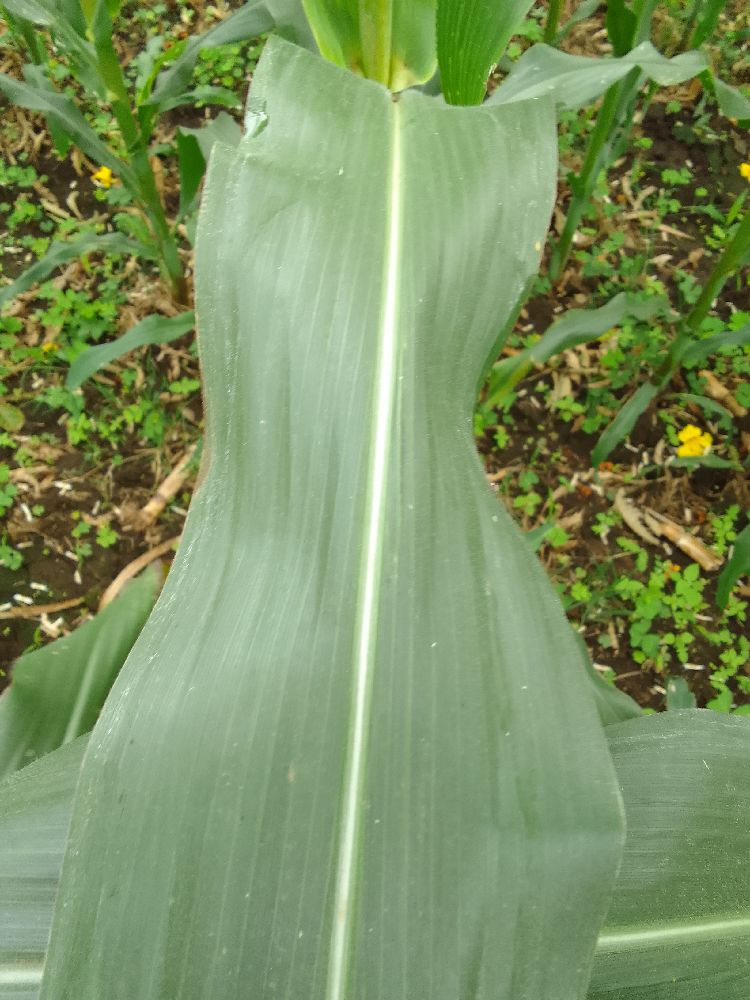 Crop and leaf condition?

maize, healthy
